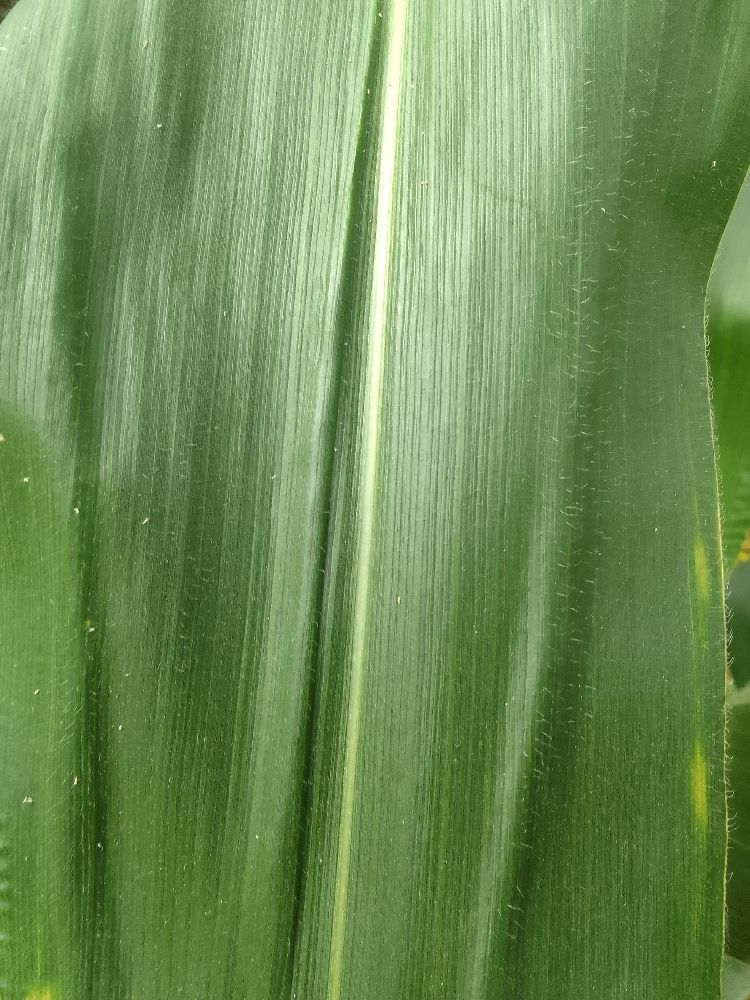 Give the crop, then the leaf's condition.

maize, healthy
